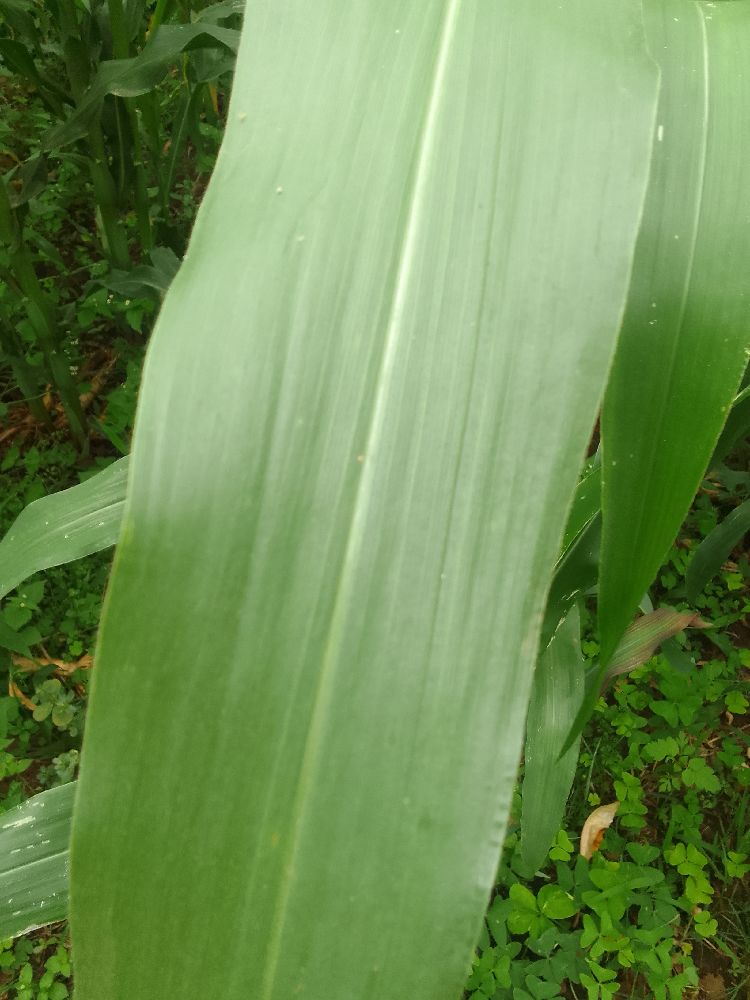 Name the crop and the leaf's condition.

maize, healthy
